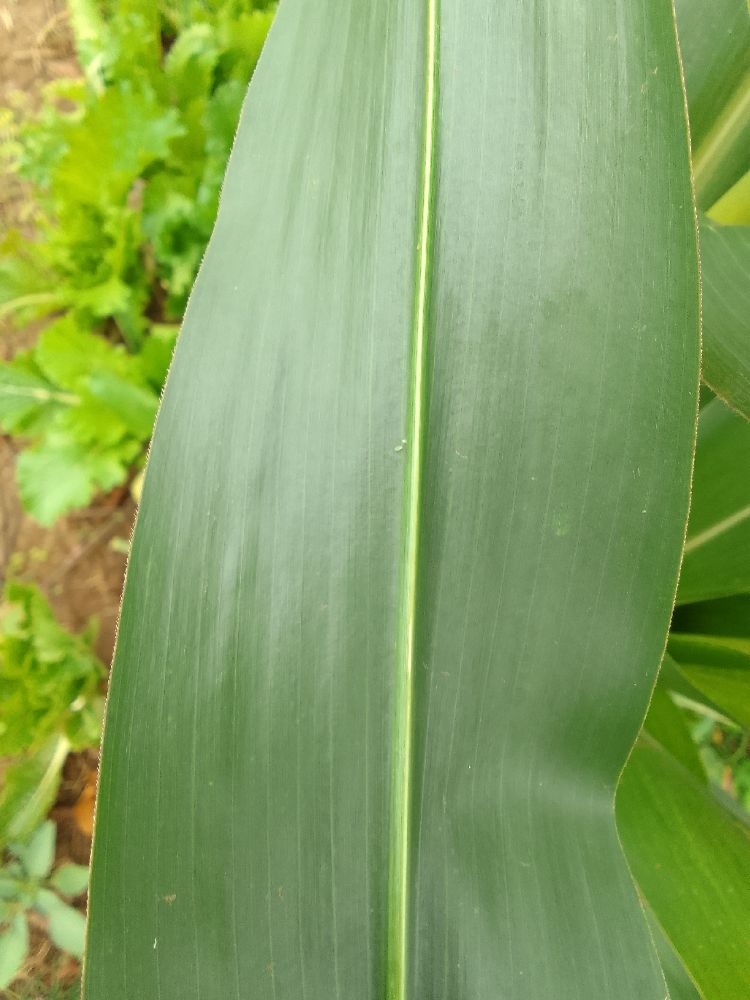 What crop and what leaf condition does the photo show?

maize, healthy
